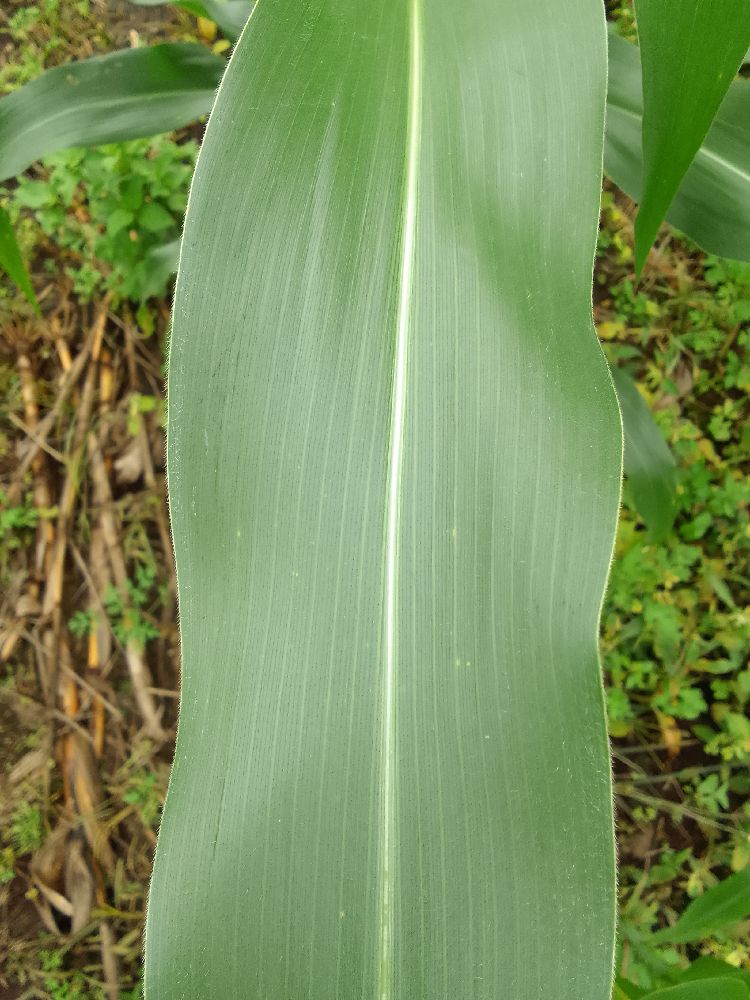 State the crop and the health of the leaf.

maize, healthy
